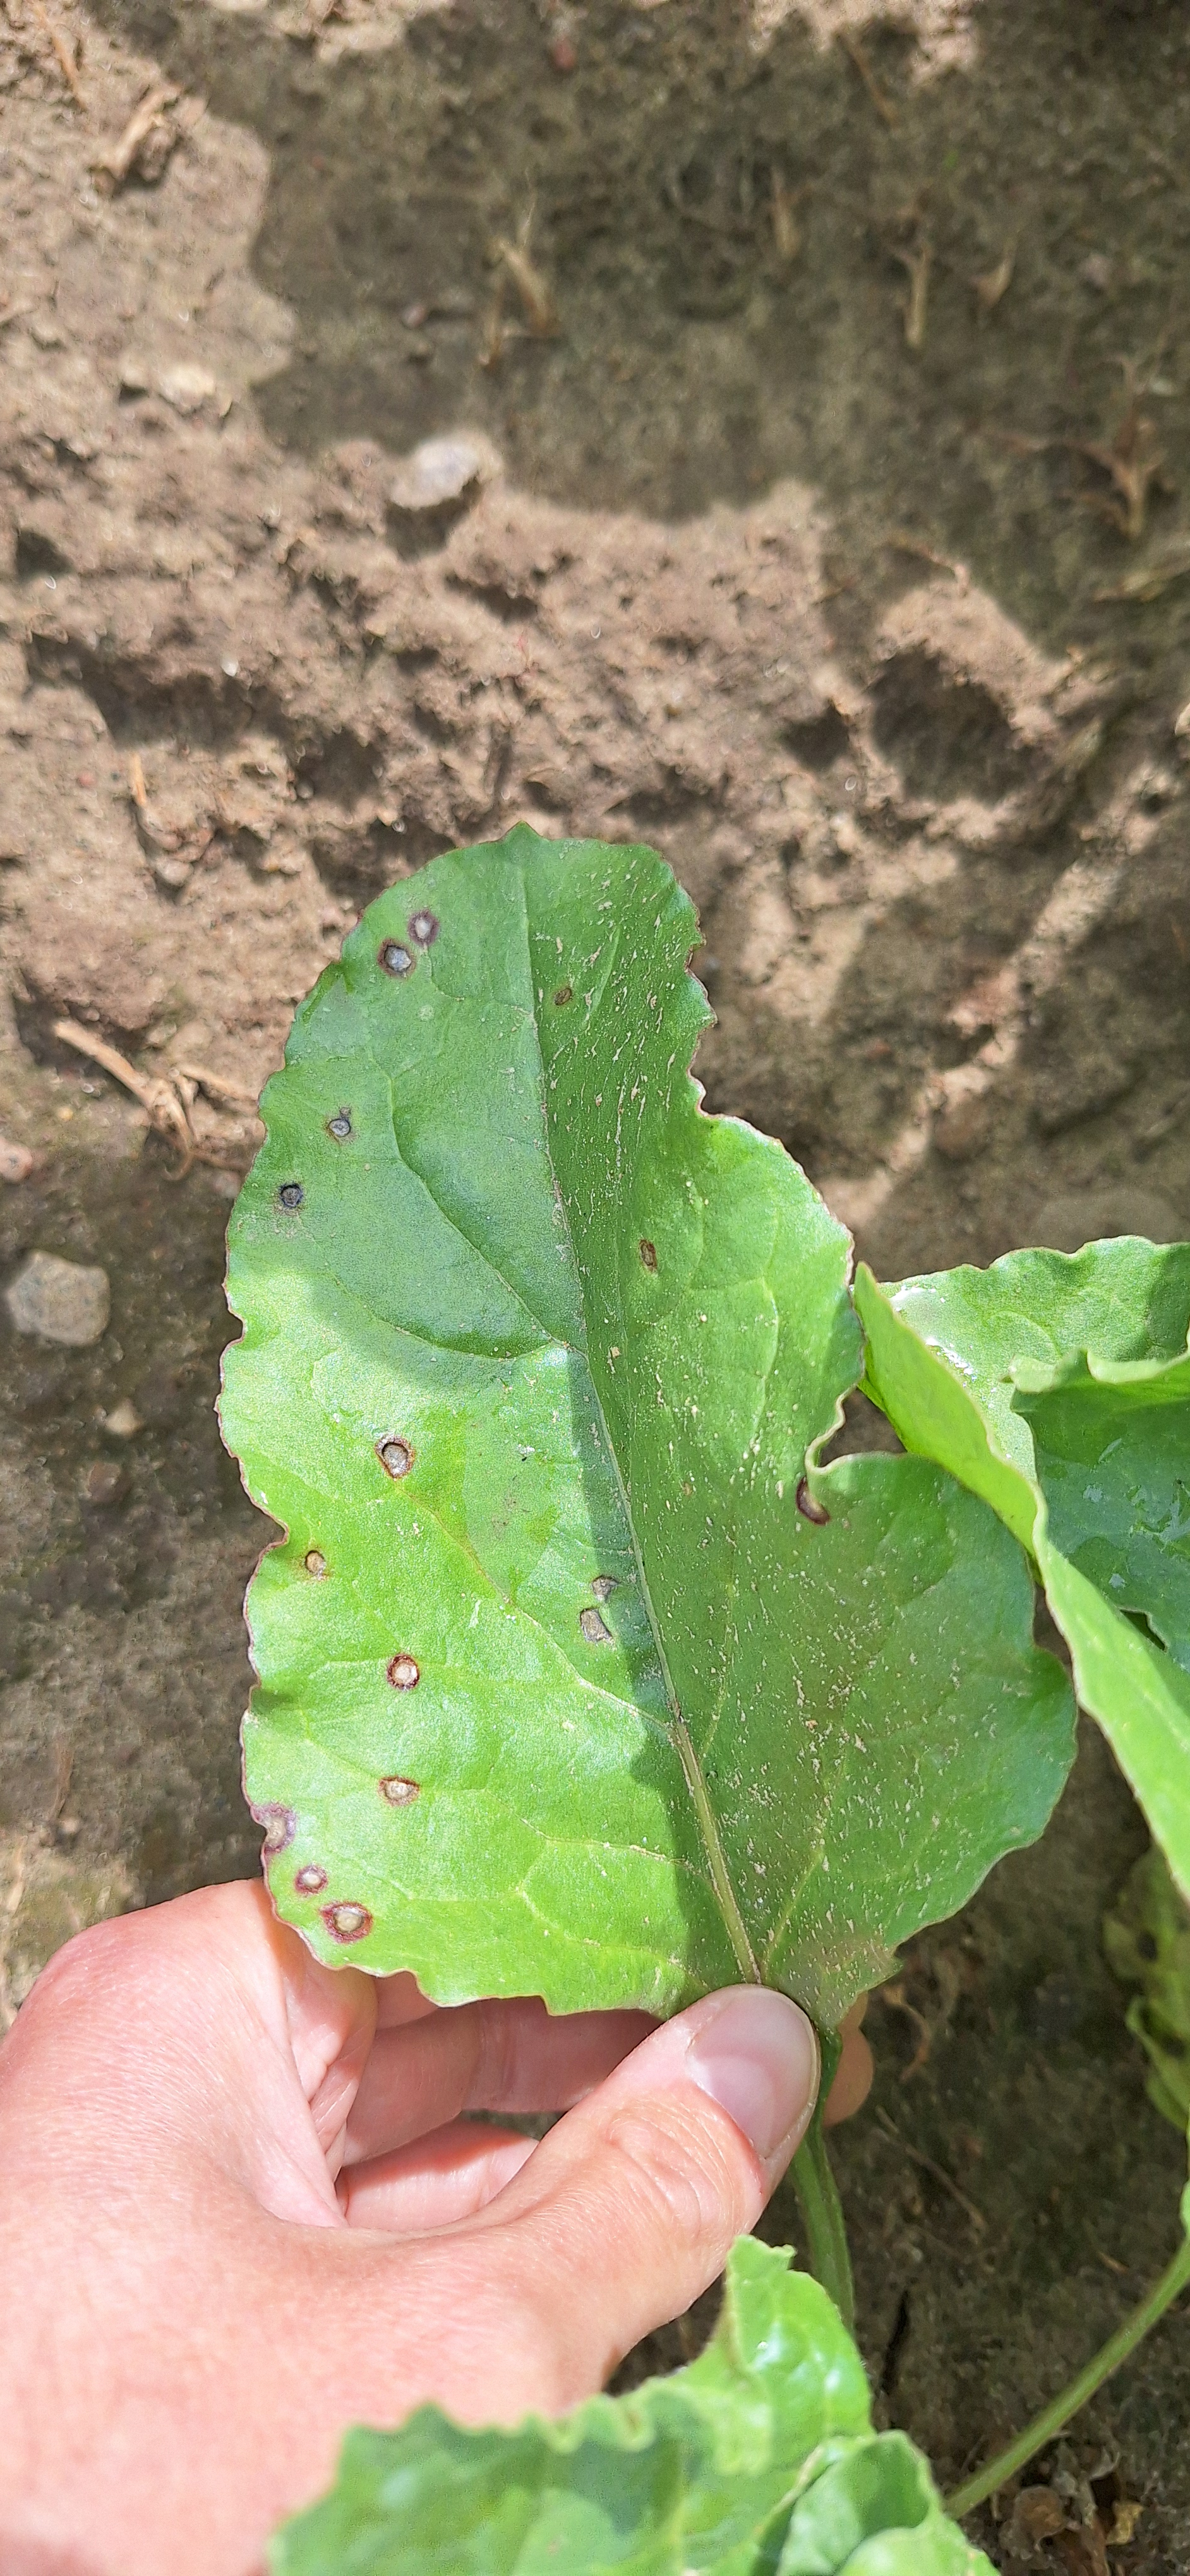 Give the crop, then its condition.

beet, cercospora
